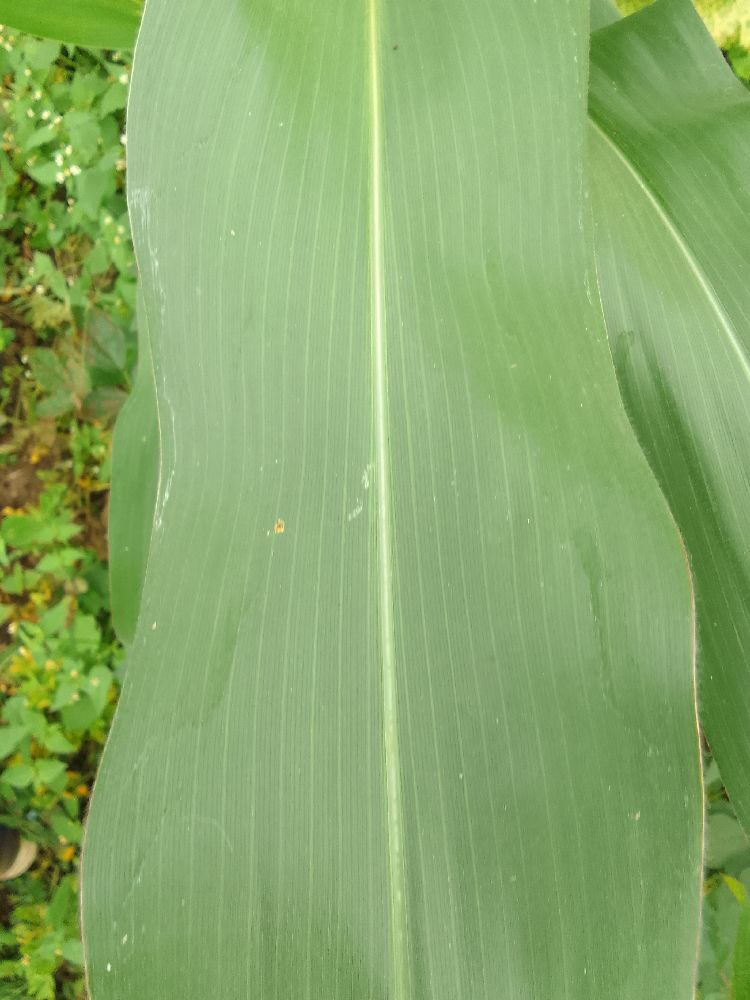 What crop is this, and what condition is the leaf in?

maize, healthy
